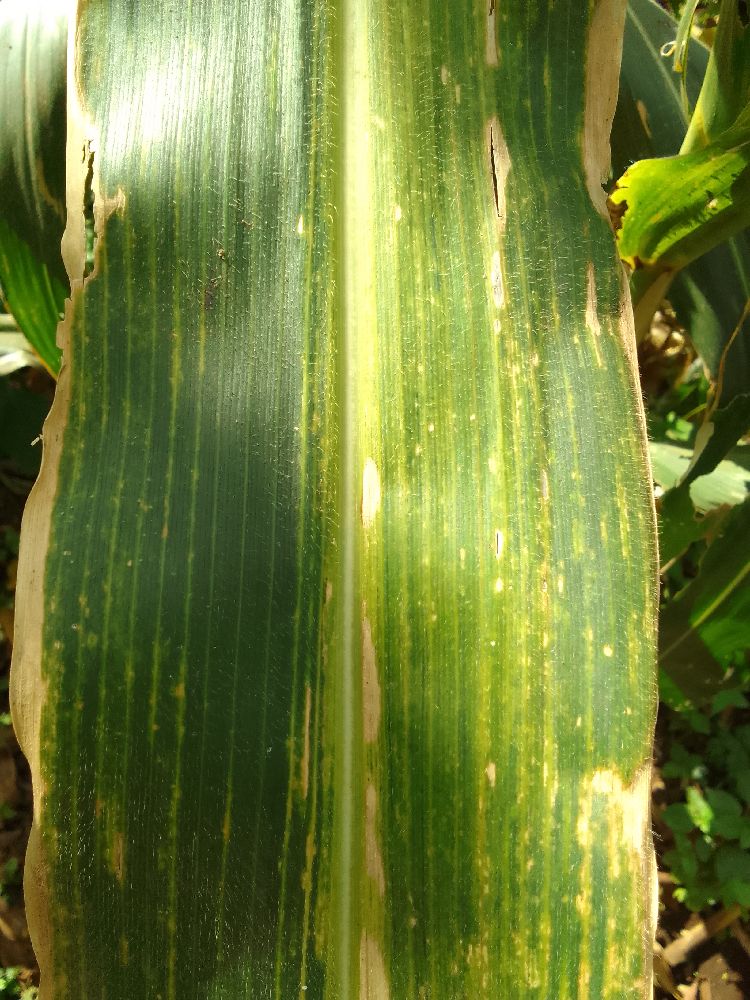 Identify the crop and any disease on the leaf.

maize, maize lethal necrosis
